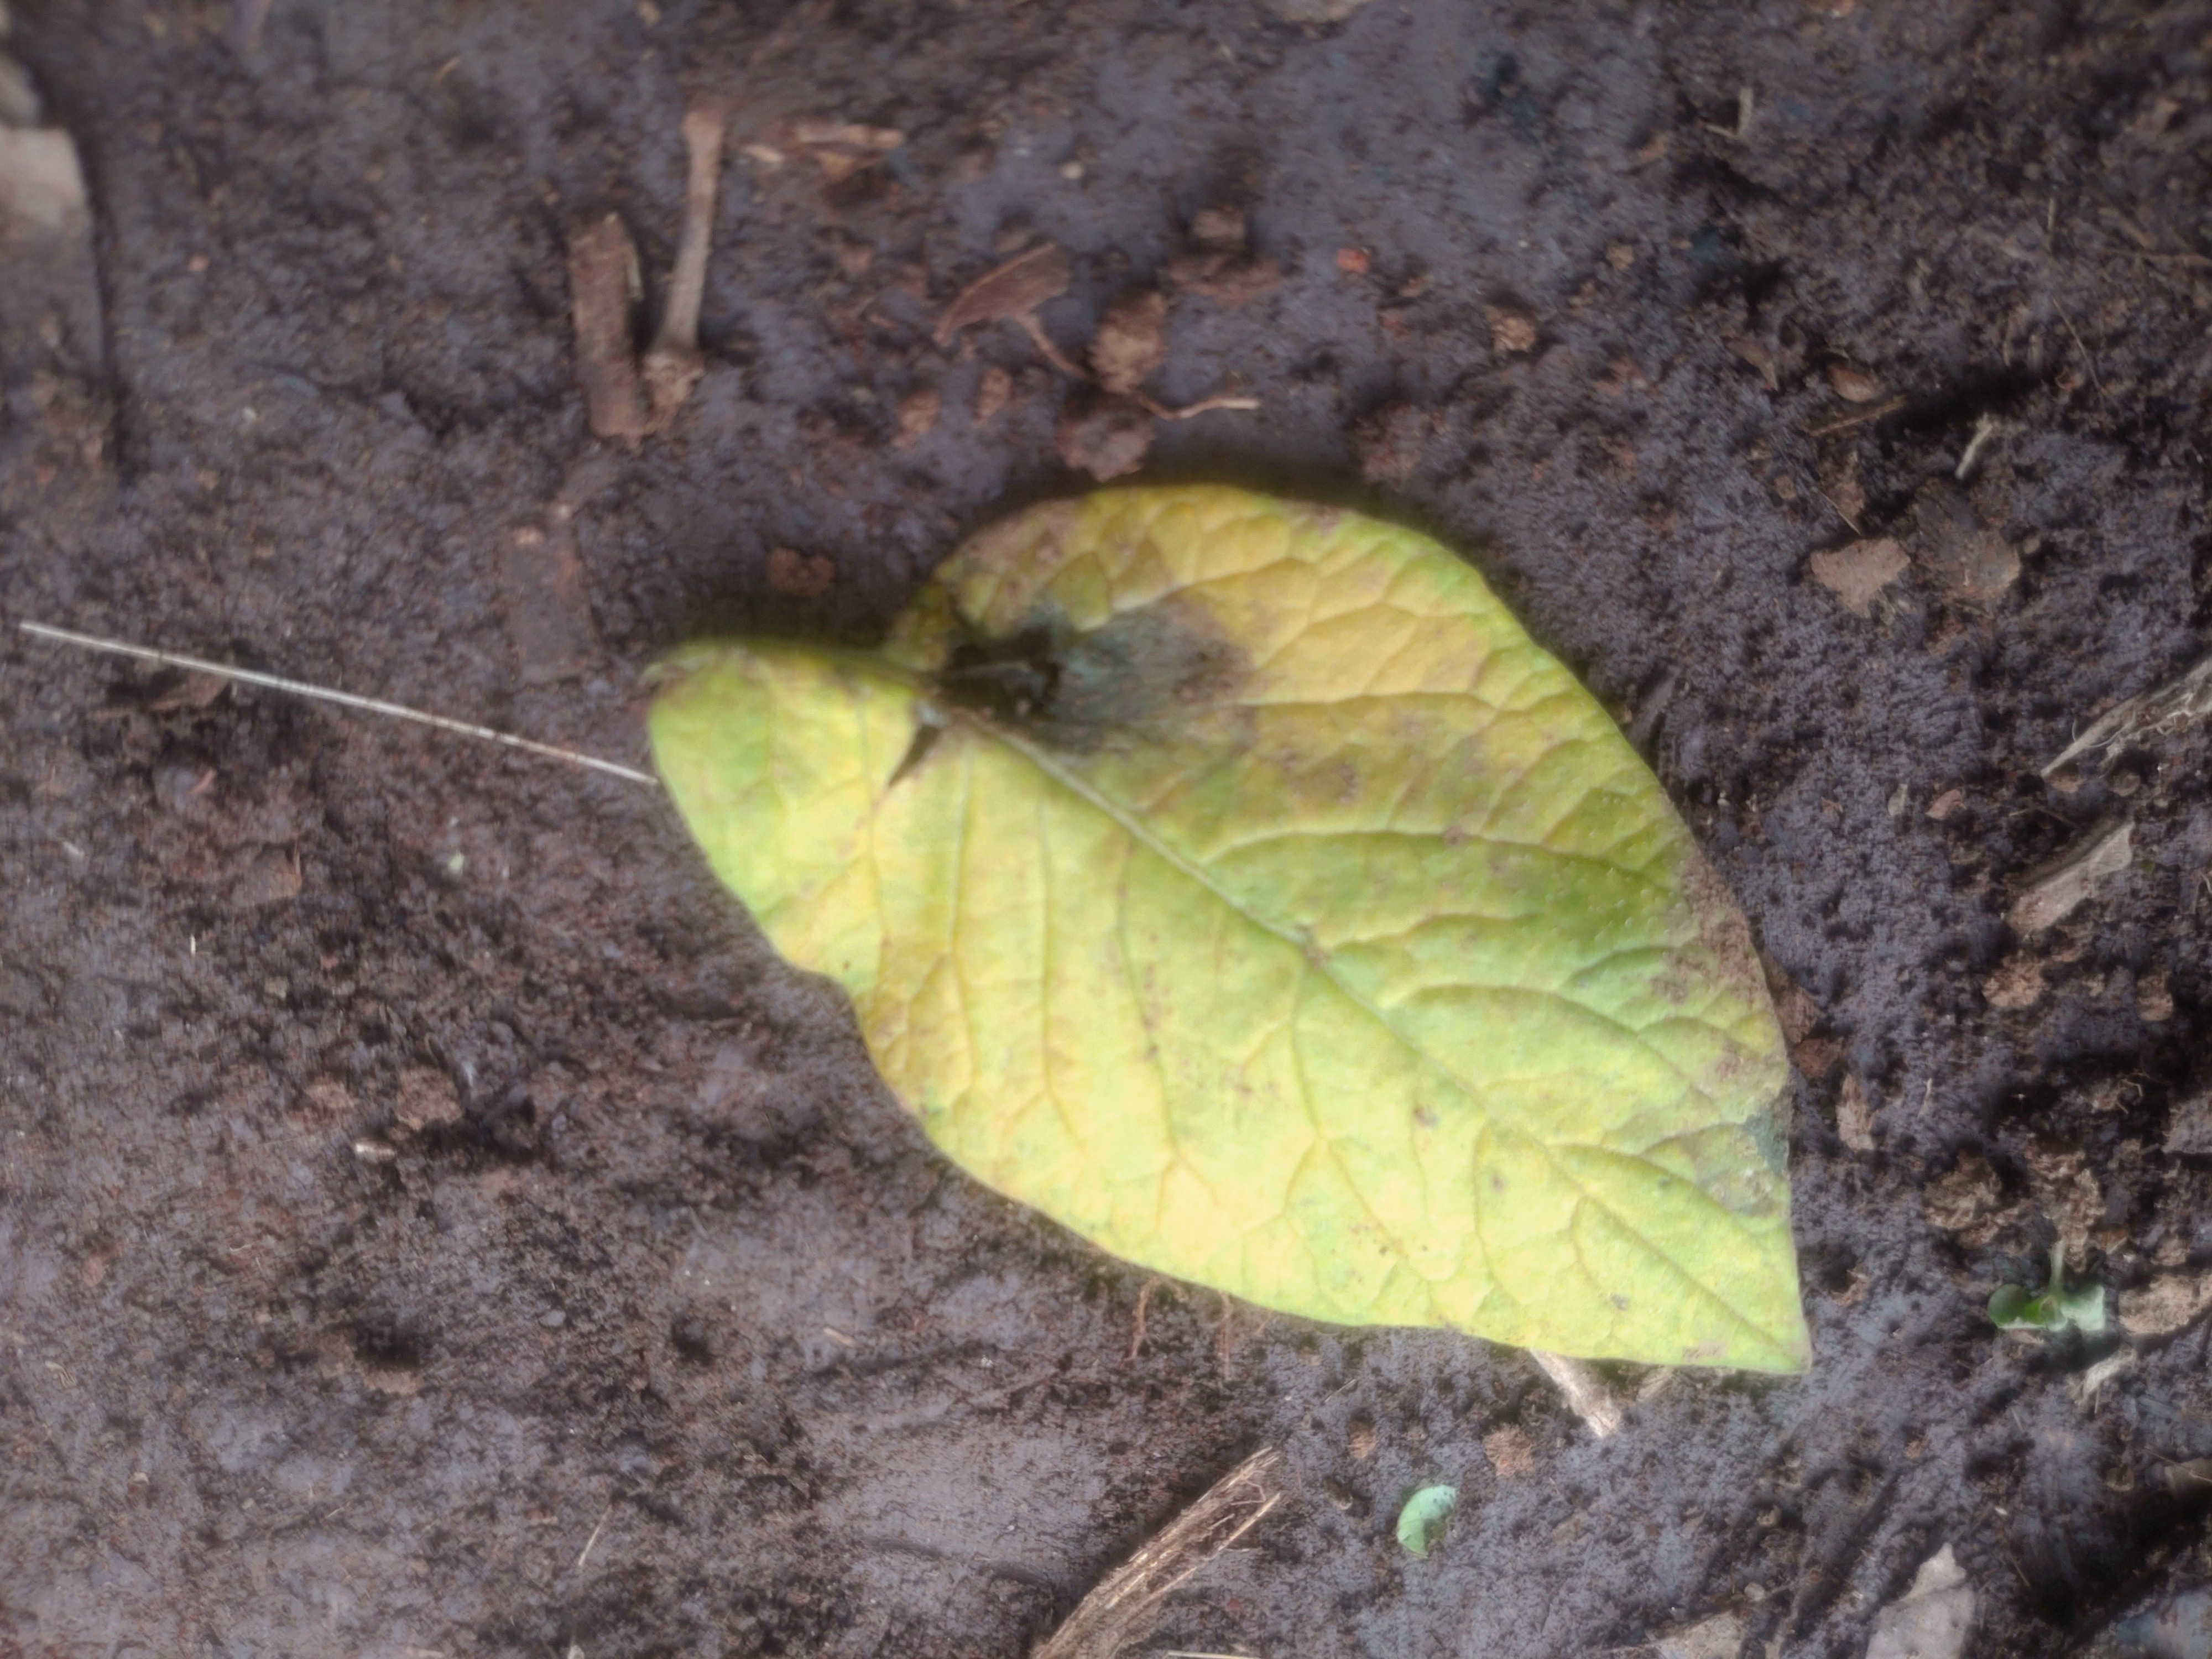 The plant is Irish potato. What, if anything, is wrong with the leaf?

late blight
